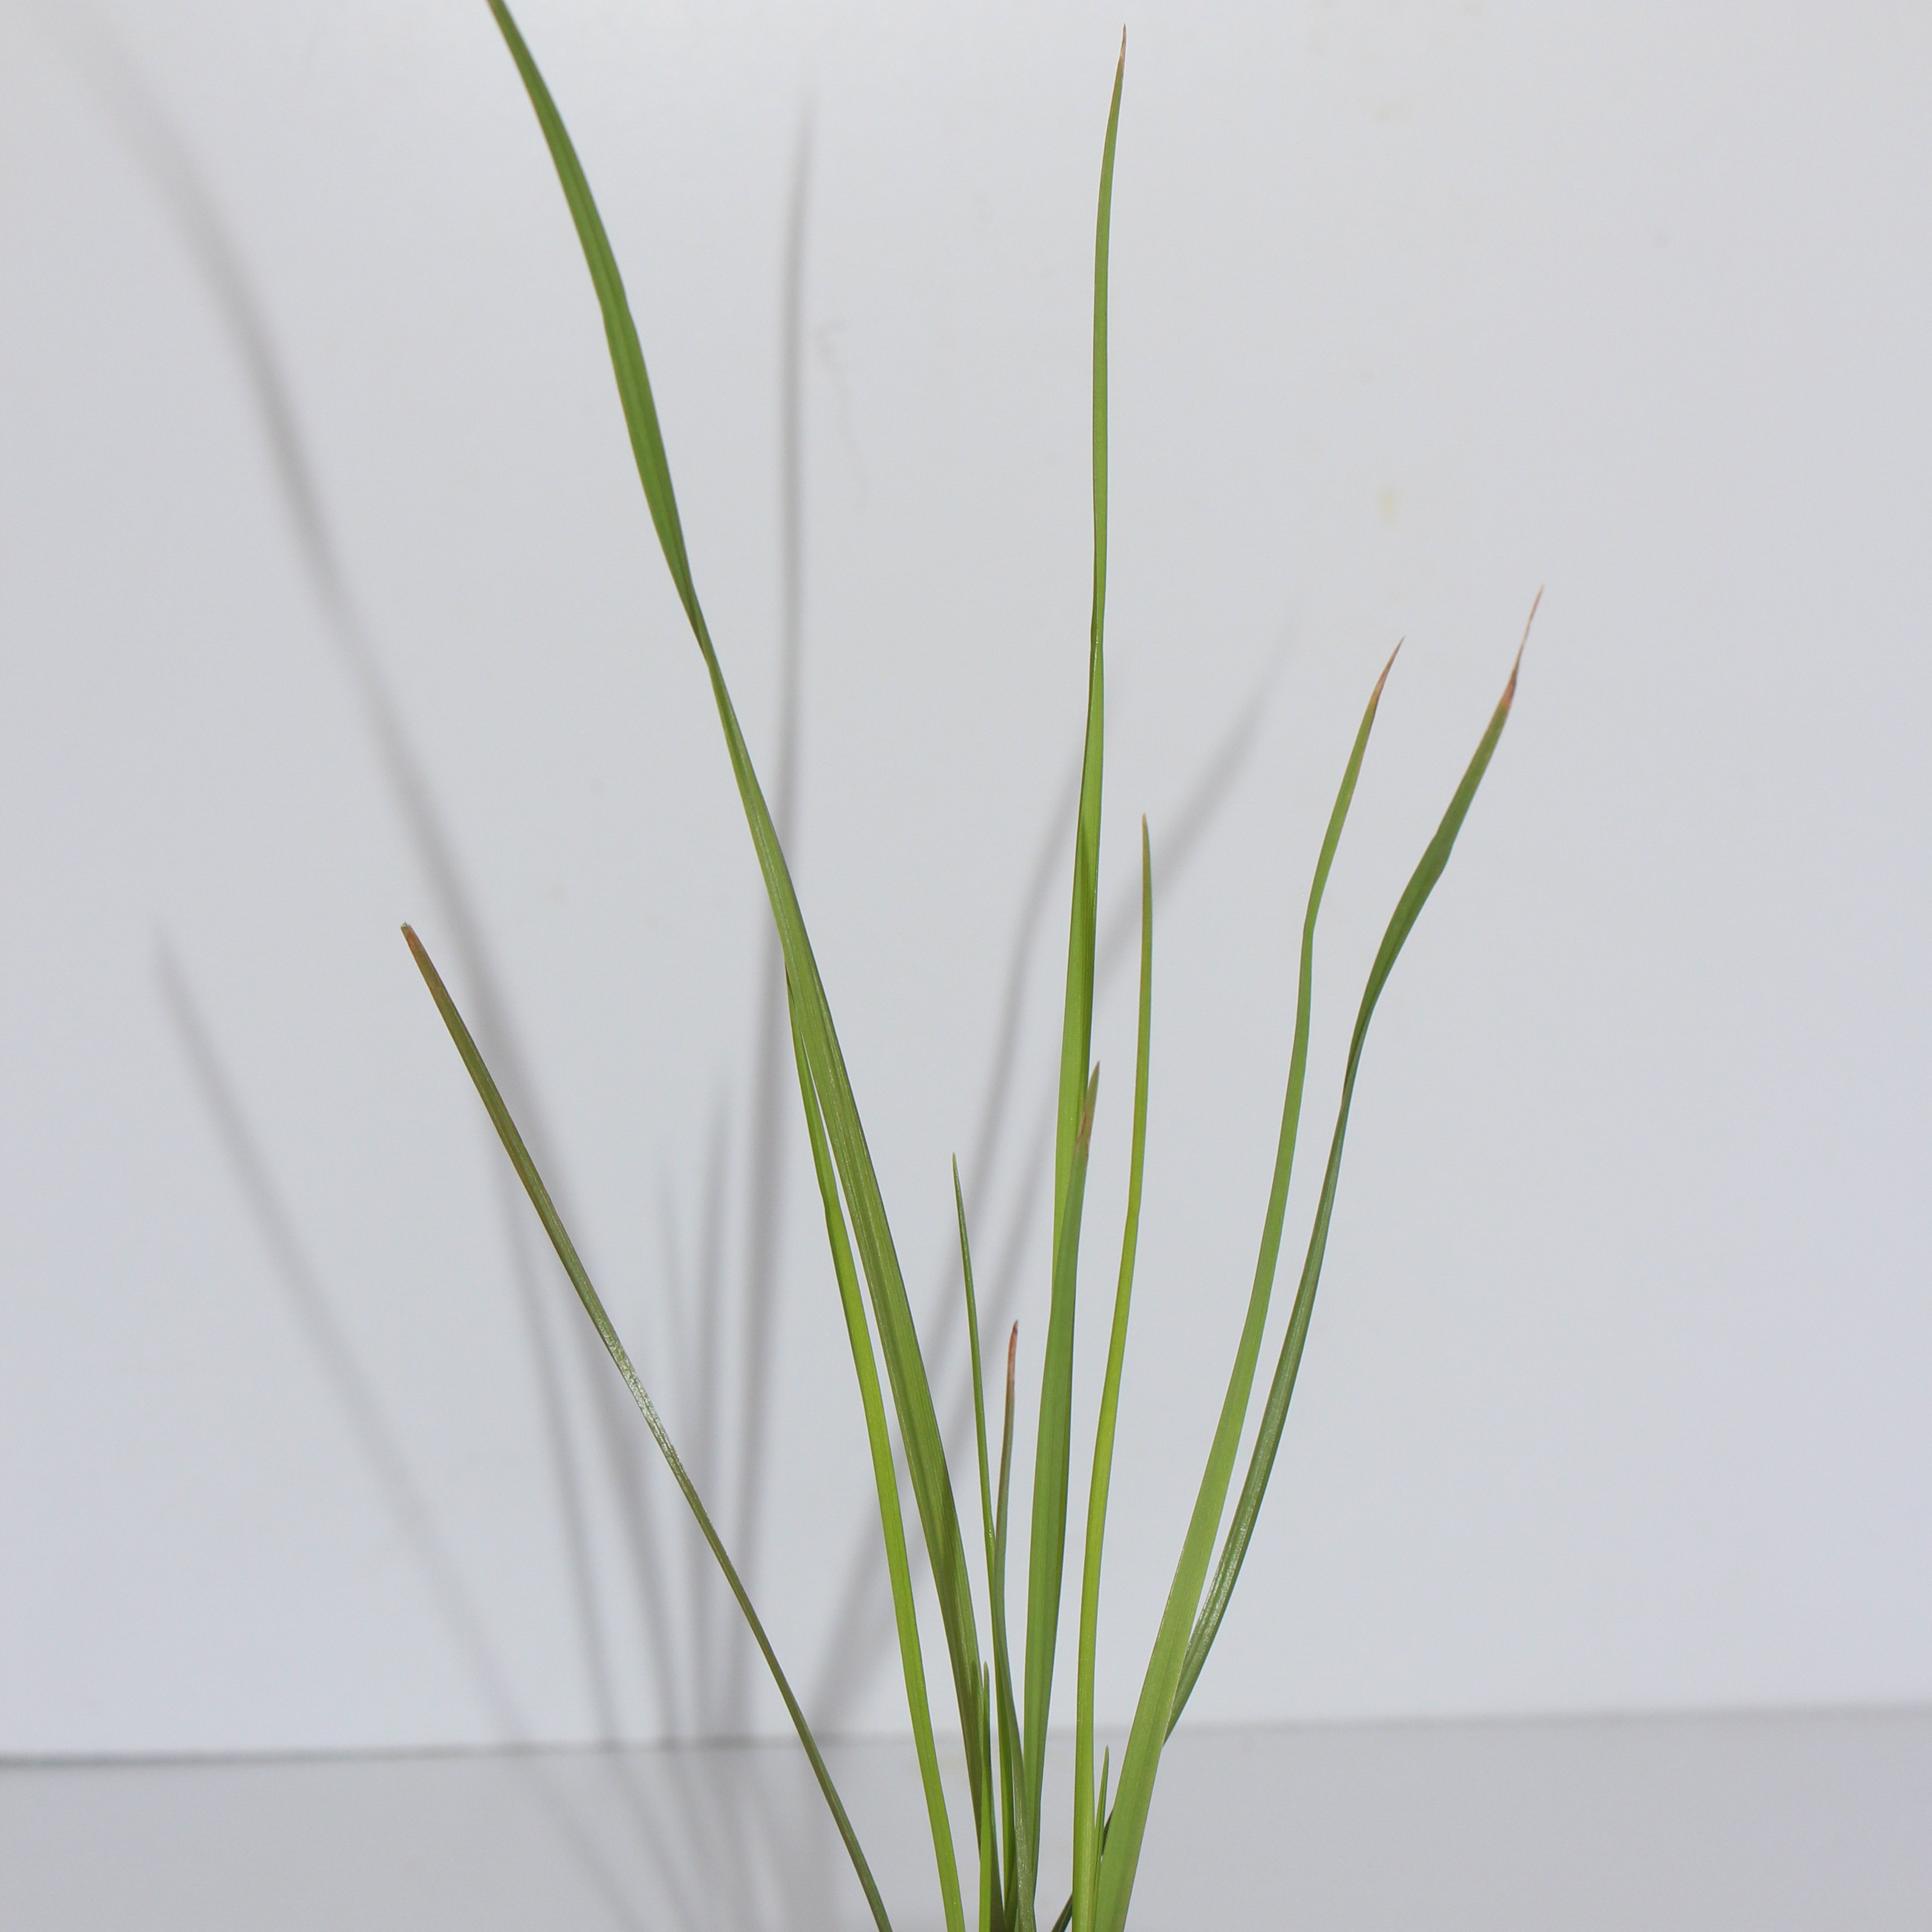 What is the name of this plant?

Lolium multiflorum
